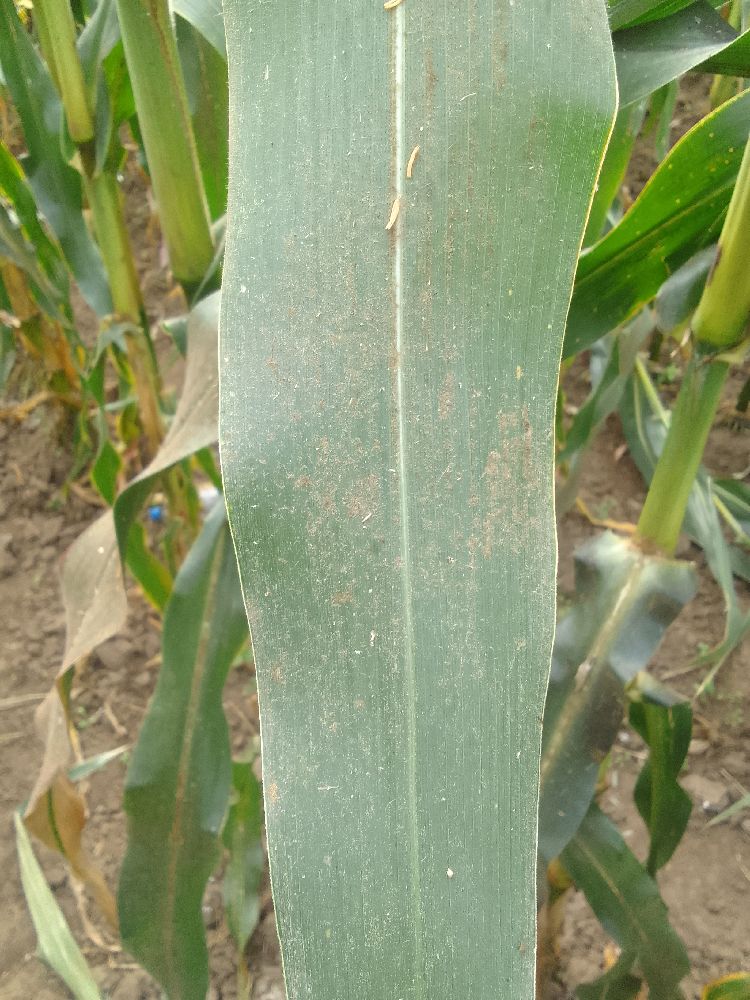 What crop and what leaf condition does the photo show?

maize, healthy
